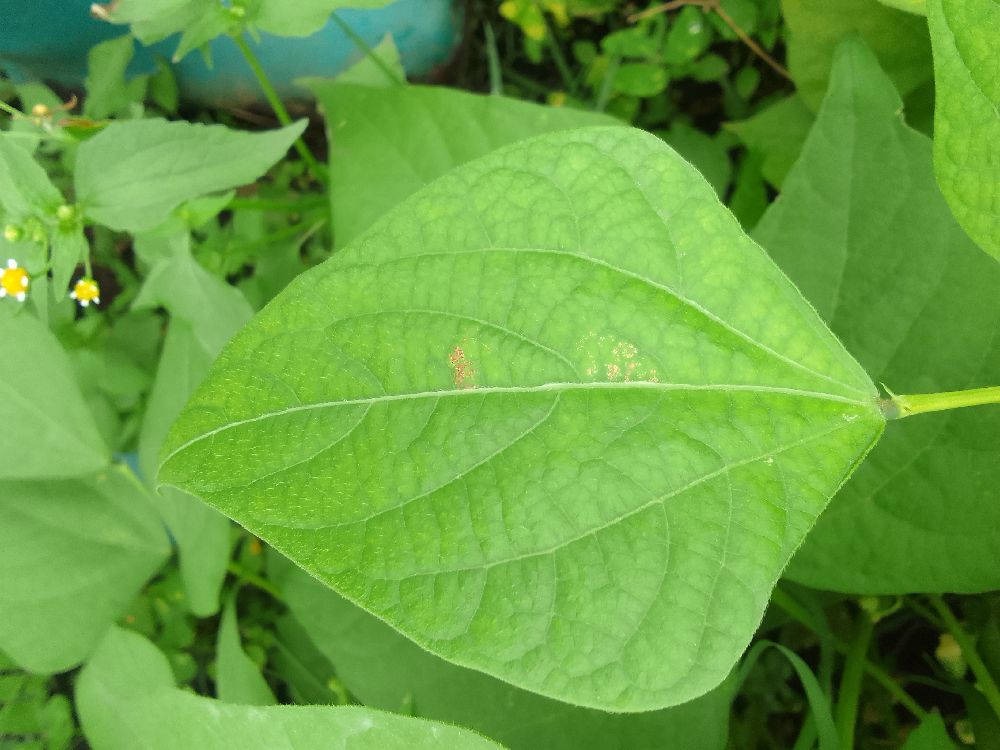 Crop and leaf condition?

common bean, healthy
